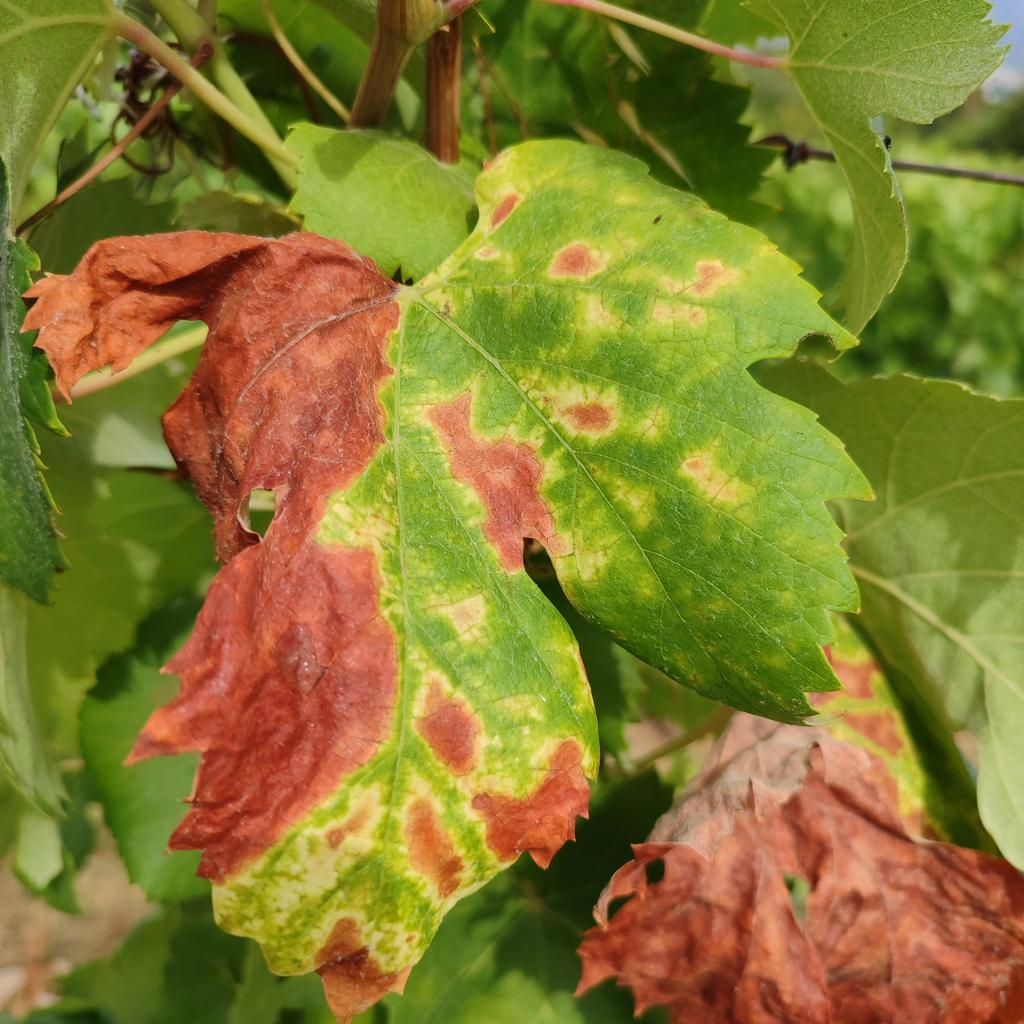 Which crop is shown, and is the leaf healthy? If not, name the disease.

grapevine, esca complex
